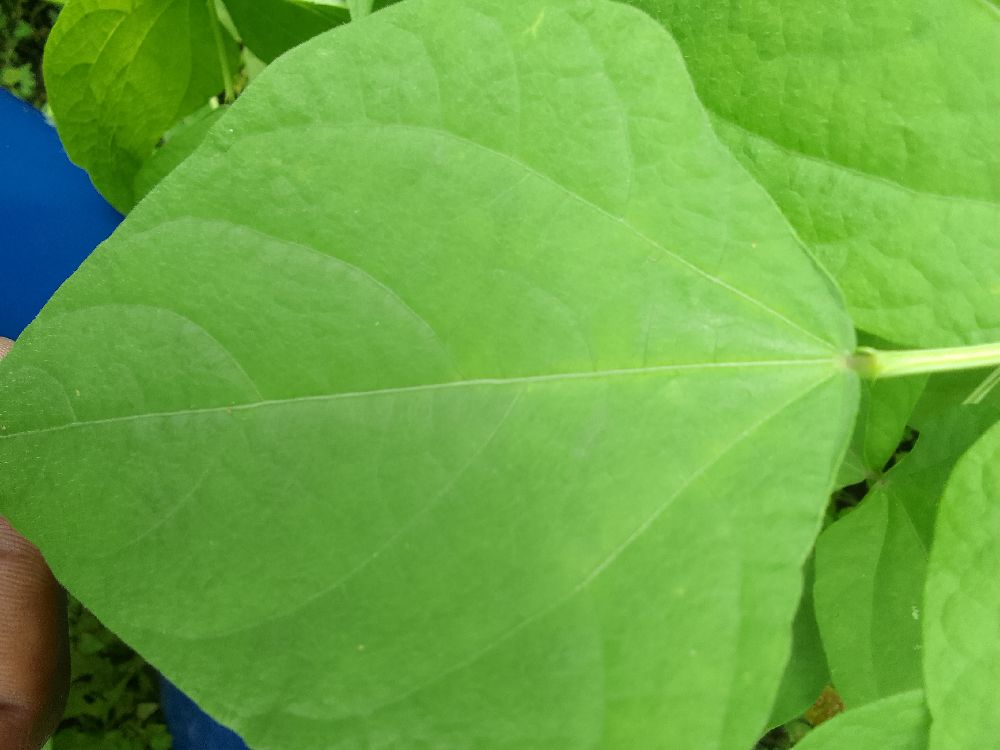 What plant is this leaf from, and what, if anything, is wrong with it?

common bean, healthy
